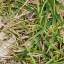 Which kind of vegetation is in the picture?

grass
